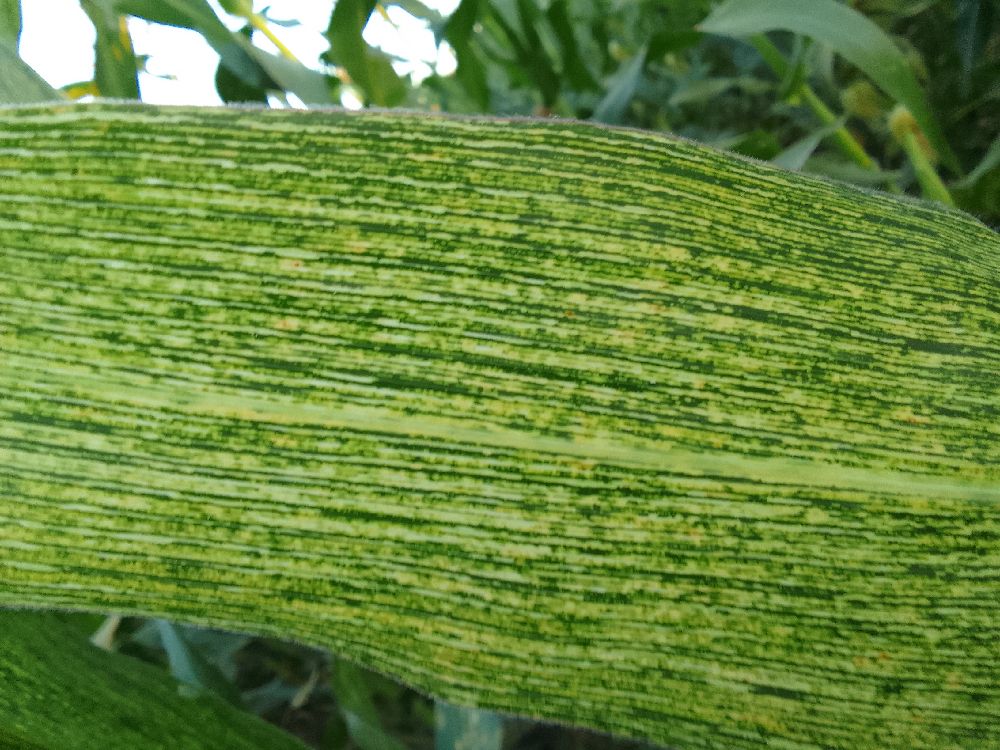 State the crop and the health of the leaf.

maize, maize streak virus
